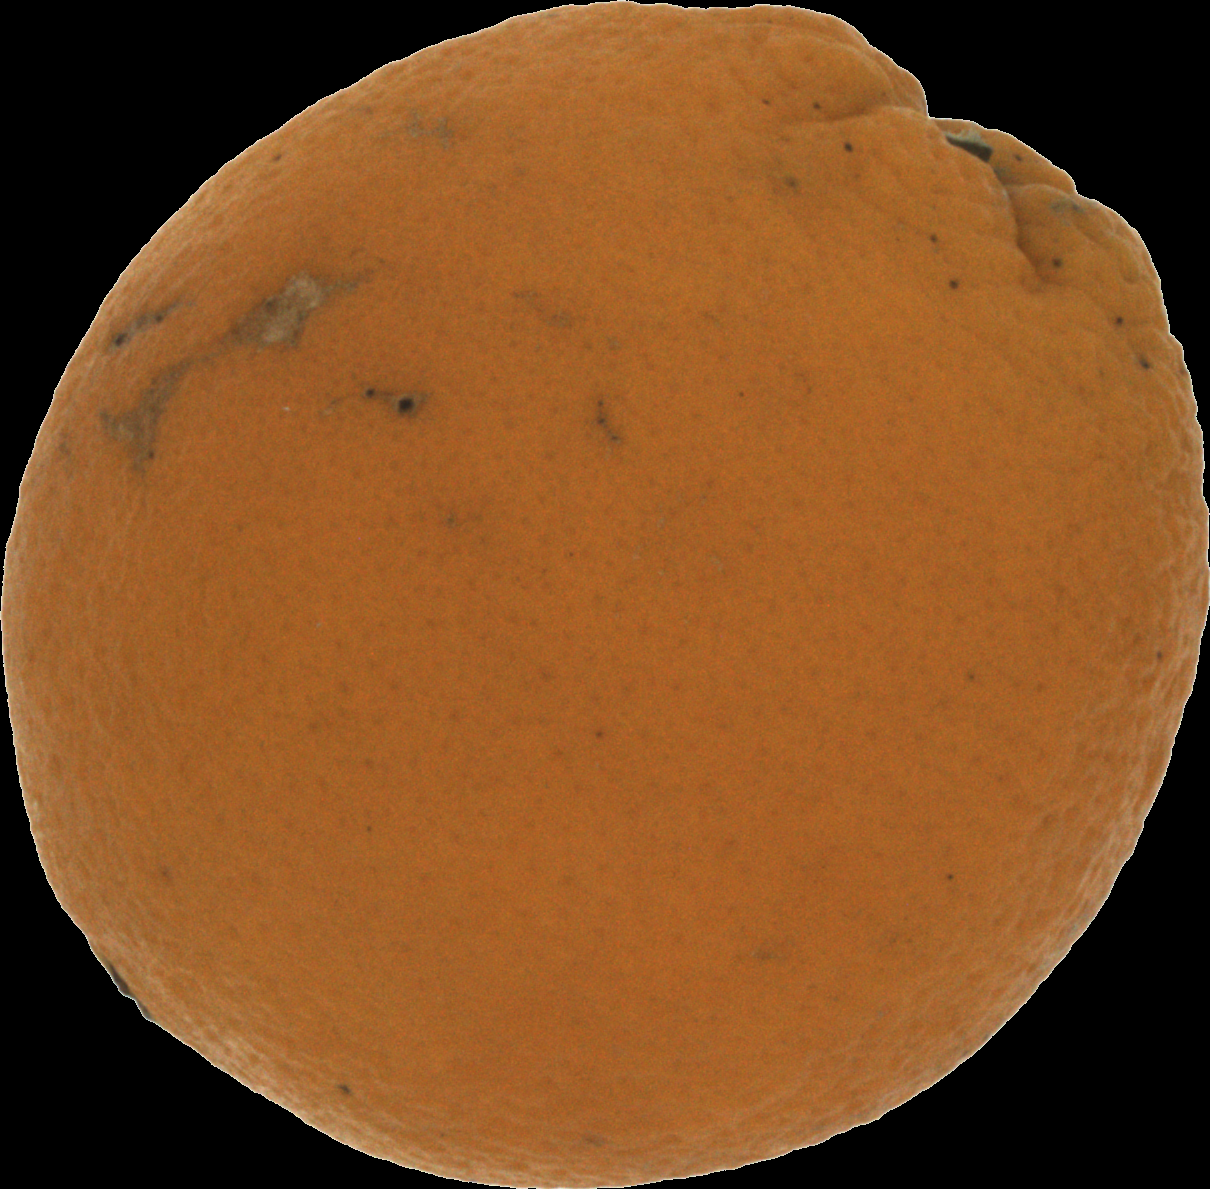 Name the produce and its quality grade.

orange, bad
